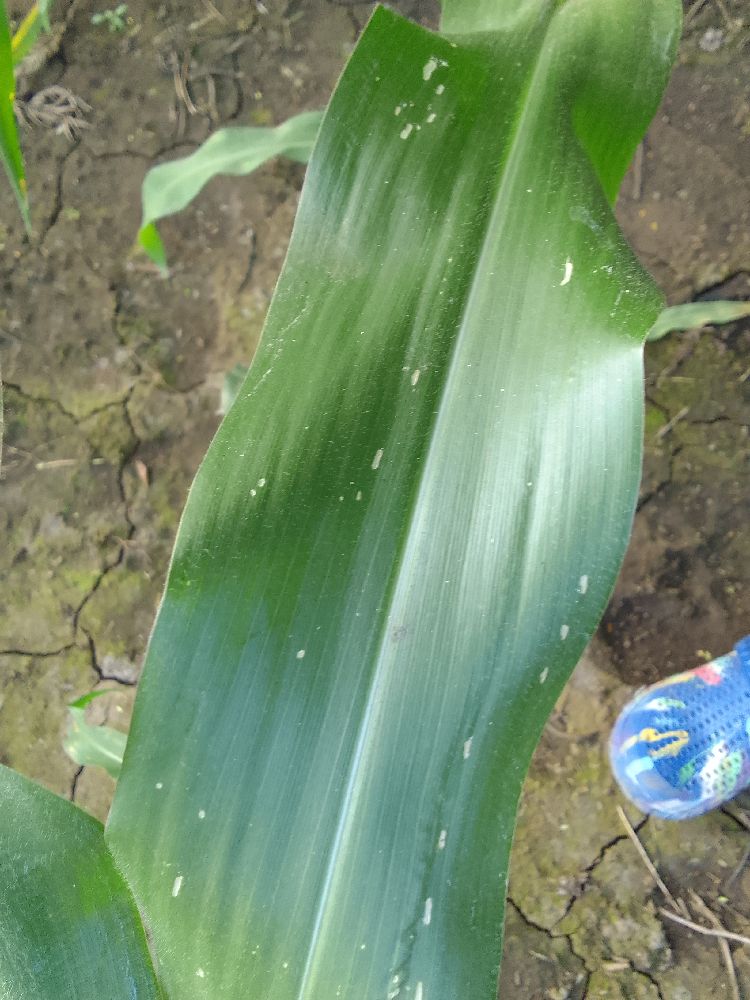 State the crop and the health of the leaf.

maize, healthy
